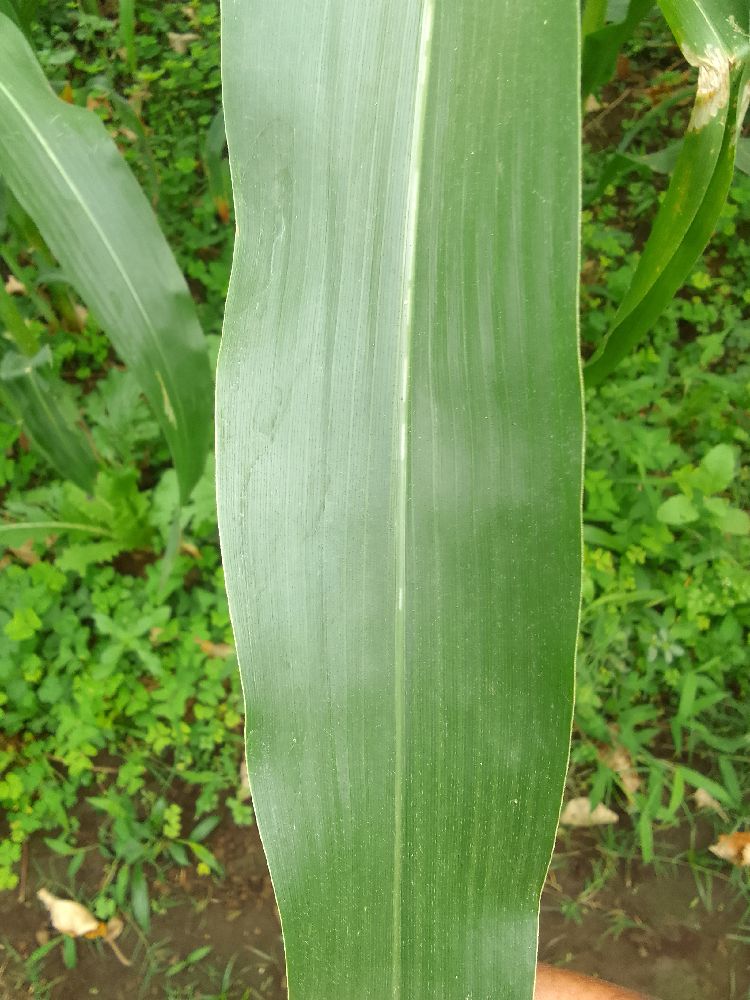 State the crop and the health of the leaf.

maize, healthy
